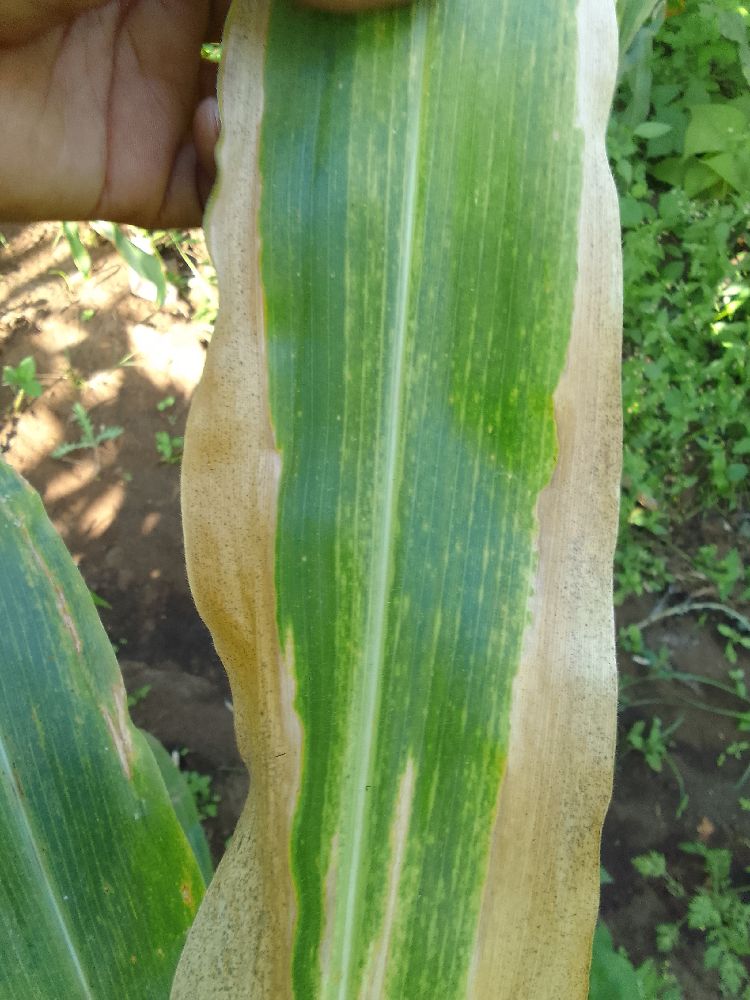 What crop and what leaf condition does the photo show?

maize, maize lethal necrosis
